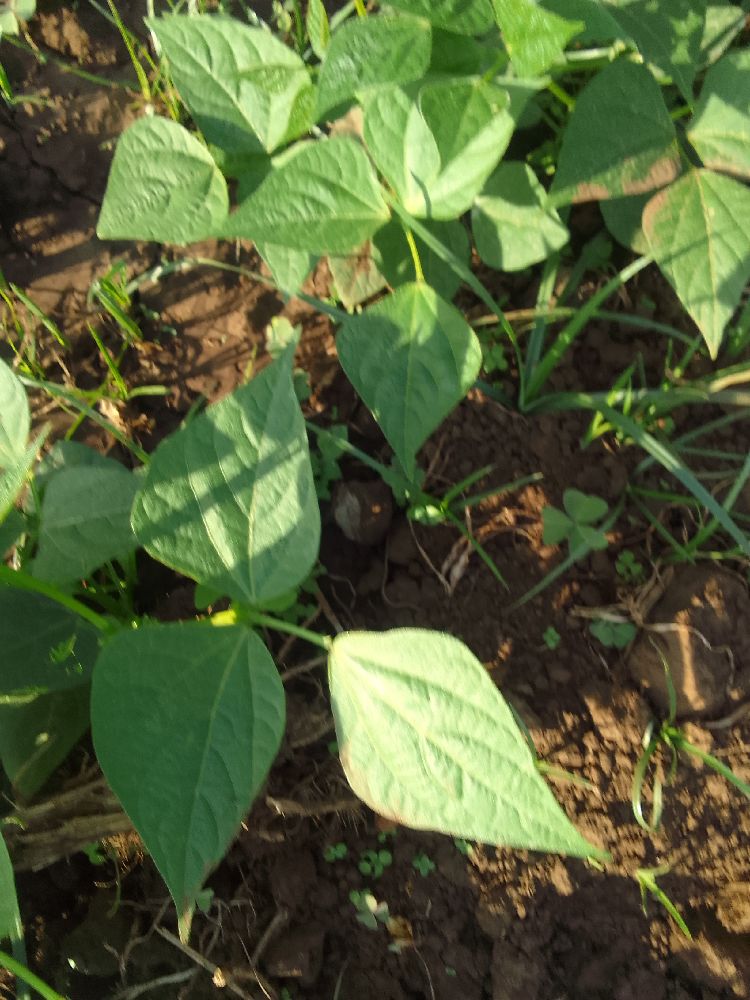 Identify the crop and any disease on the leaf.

common bean, healthy
